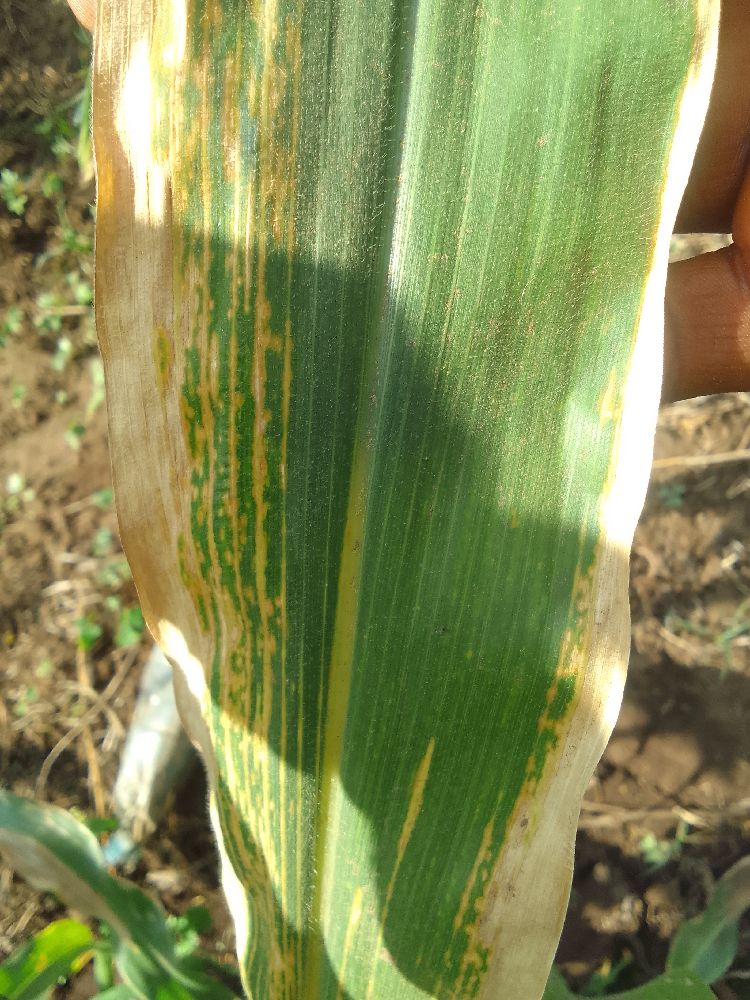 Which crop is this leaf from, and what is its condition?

maize, maize lethal necrosis
